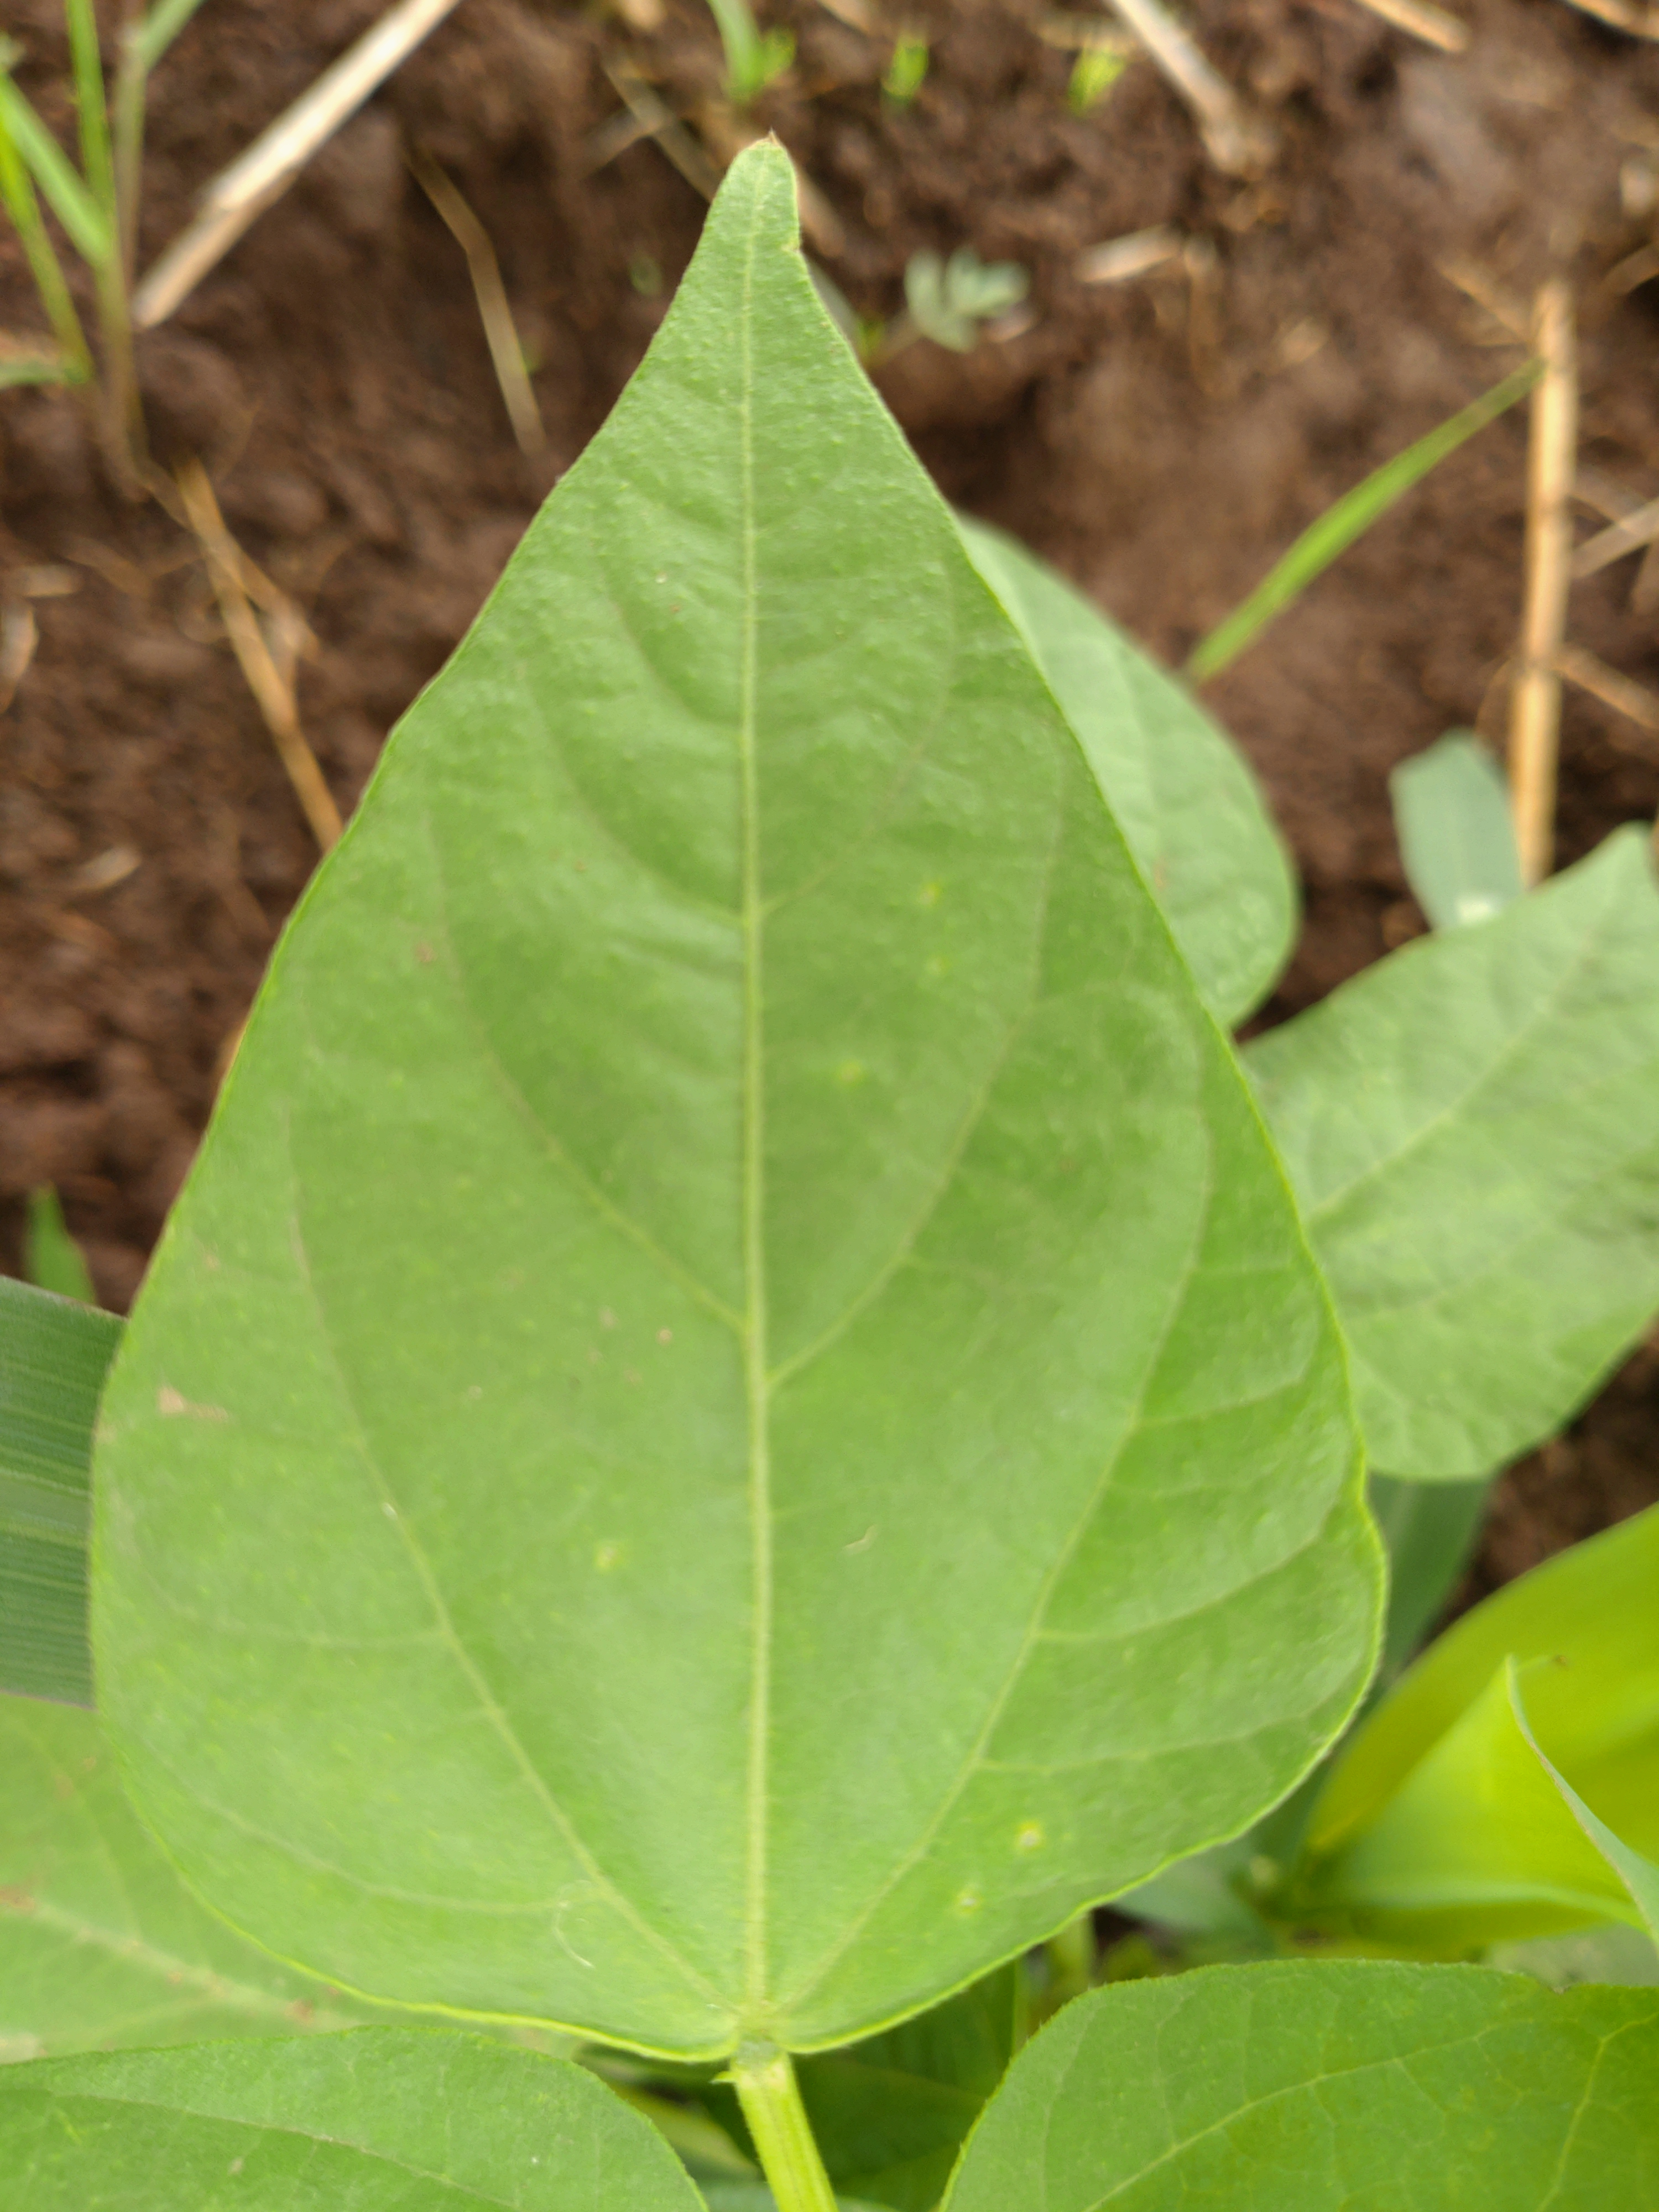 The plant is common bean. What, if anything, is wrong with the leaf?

healthy
